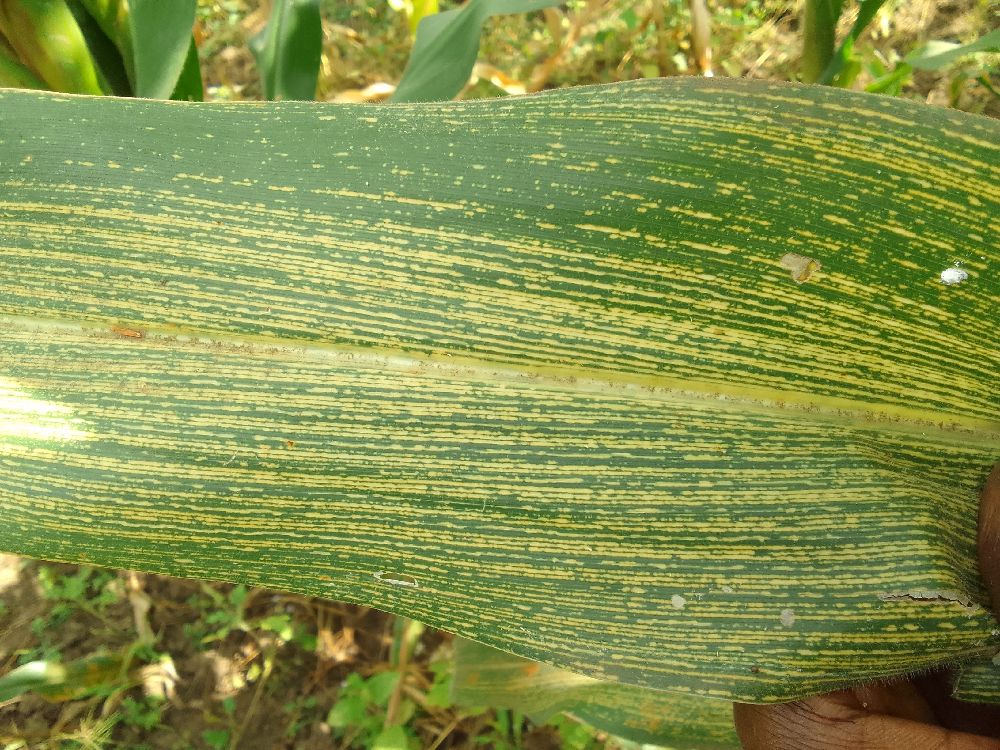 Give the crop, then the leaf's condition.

maize, maize streak virus
